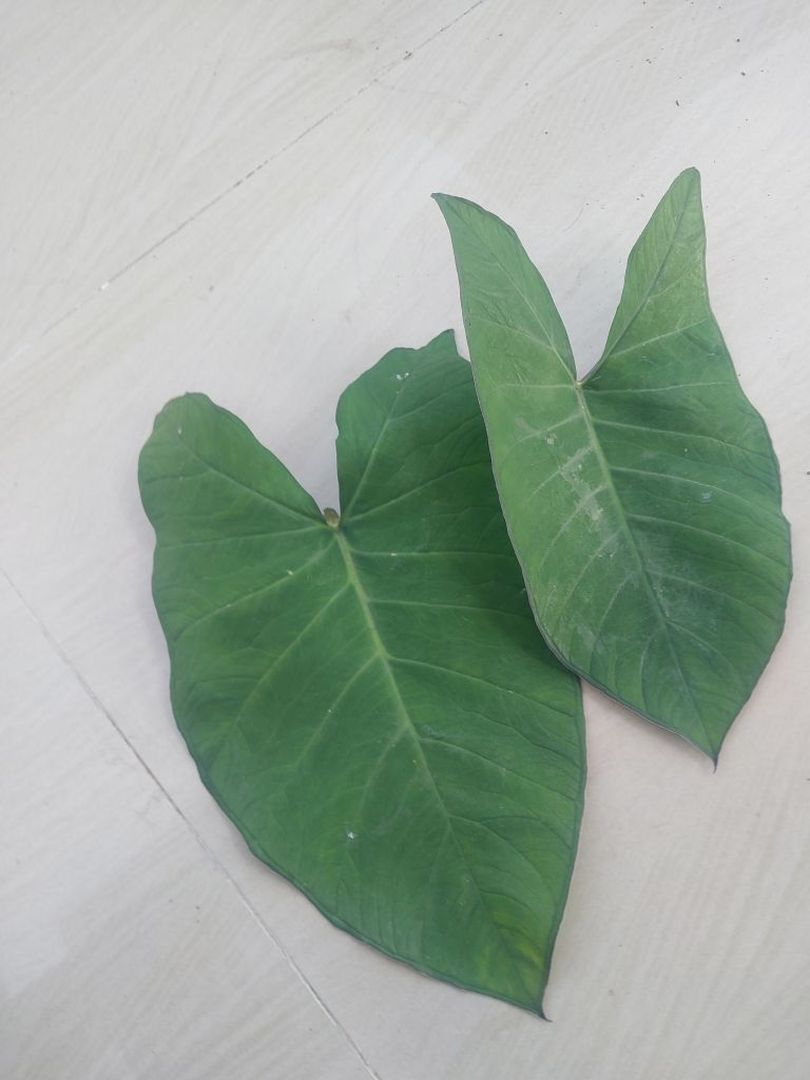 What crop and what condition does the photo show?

taro, healthy
